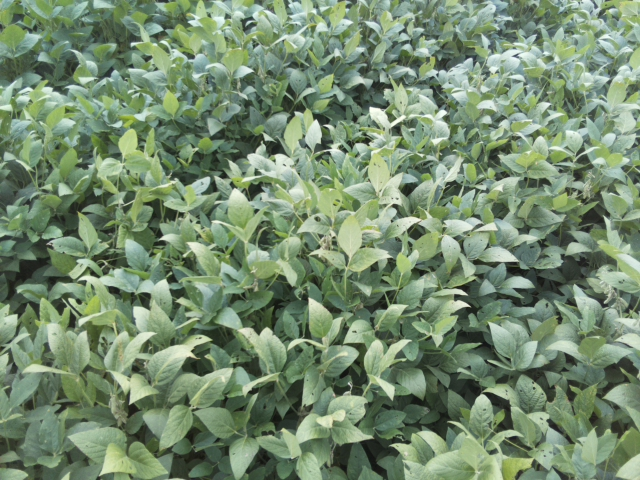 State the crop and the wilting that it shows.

soybean, leaflets folding inward at secondary pulvinus with no turgor loss in leaflets or petioles
